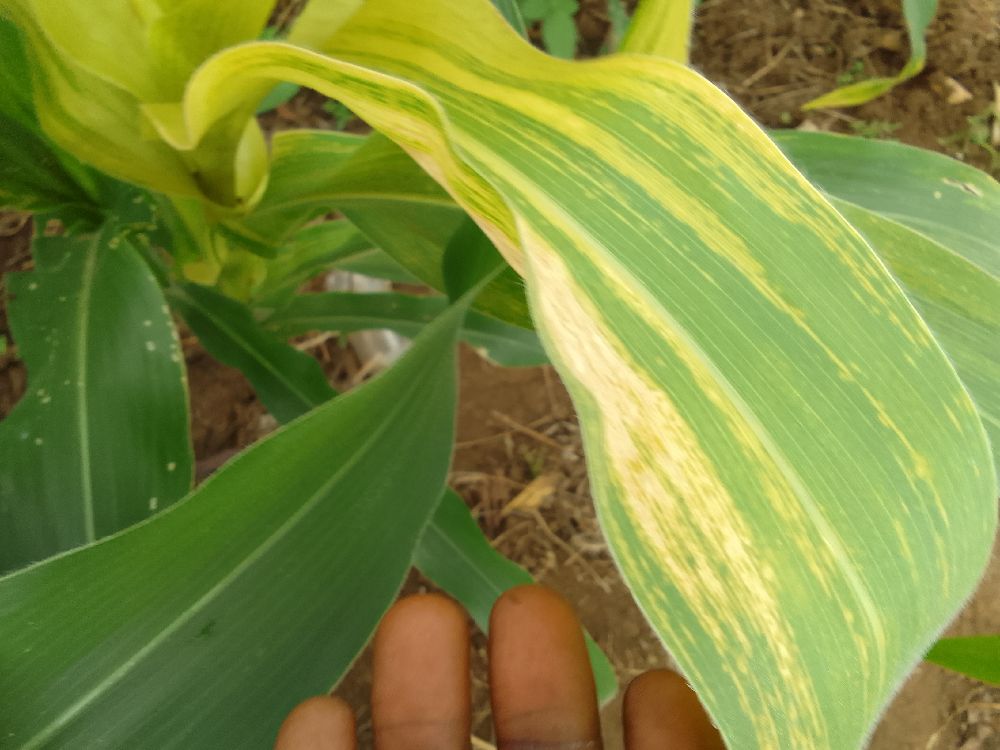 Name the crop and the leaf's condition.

maize, maize lethal necrosis
